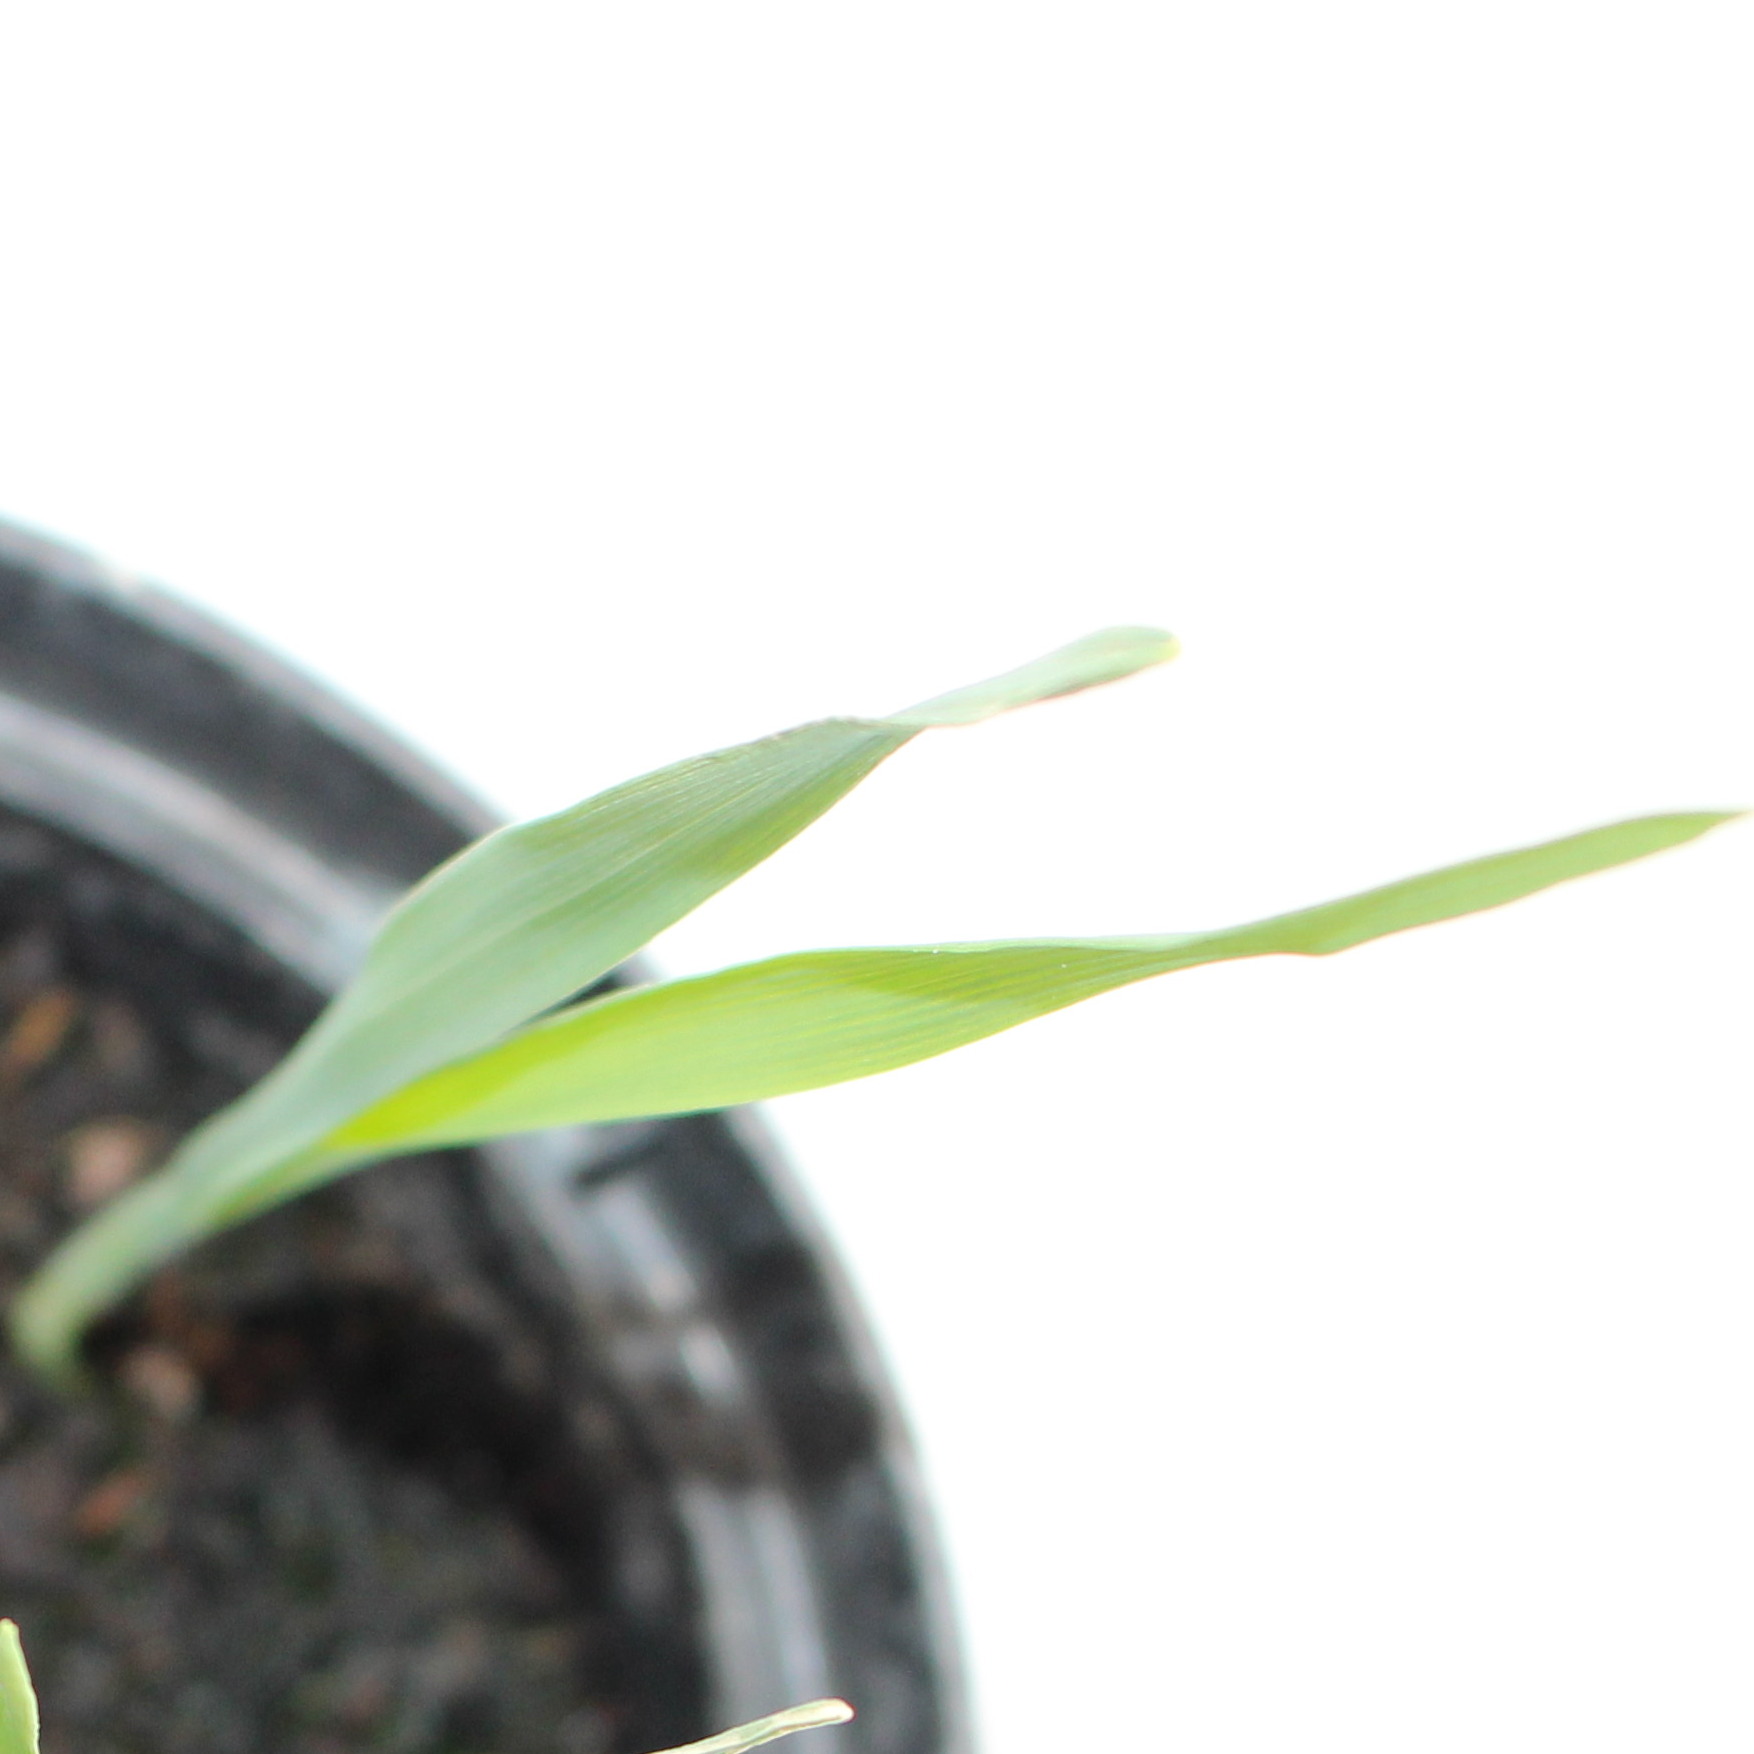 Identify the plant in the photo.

Avena sterilis
